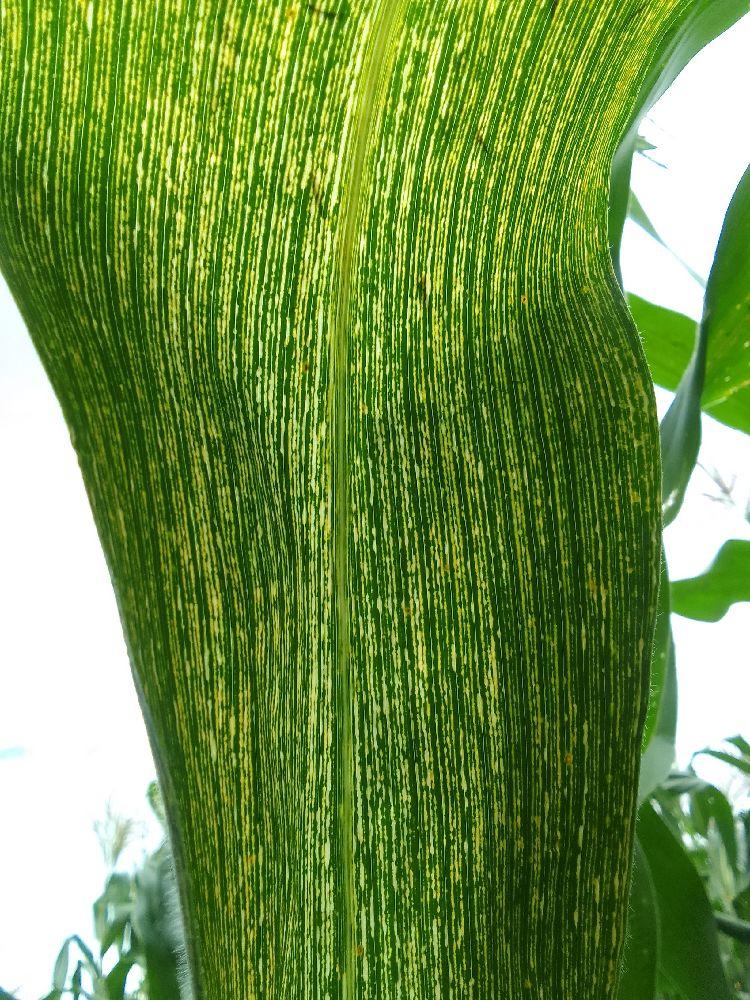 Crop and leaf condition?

maize, maize streak virus
